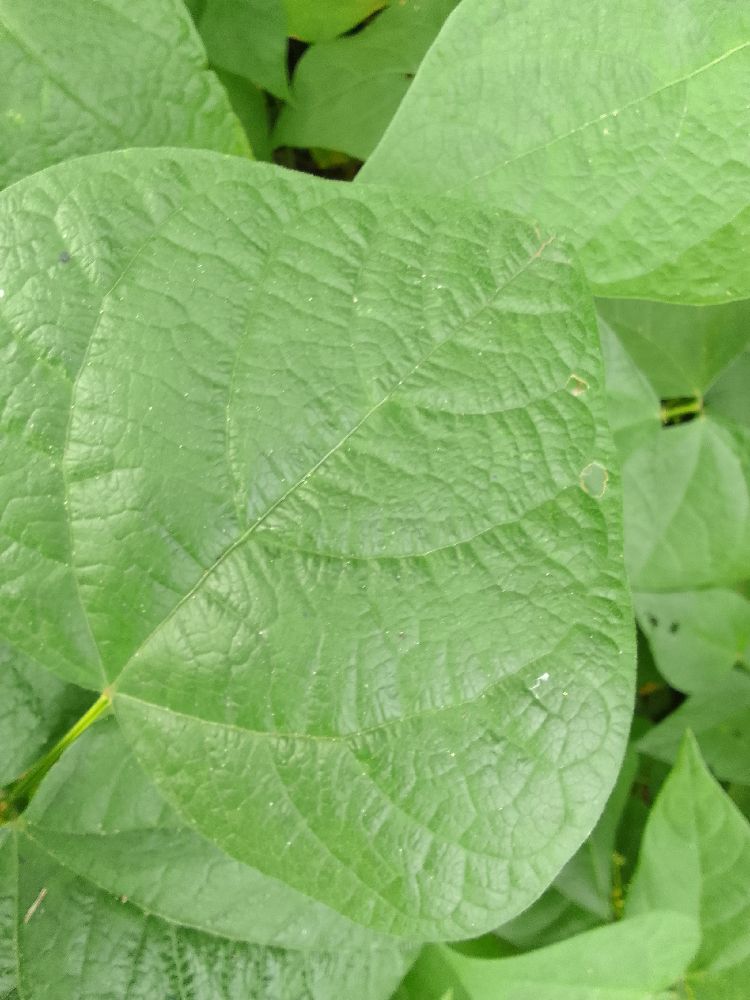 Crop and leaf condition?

common bean, healthy
